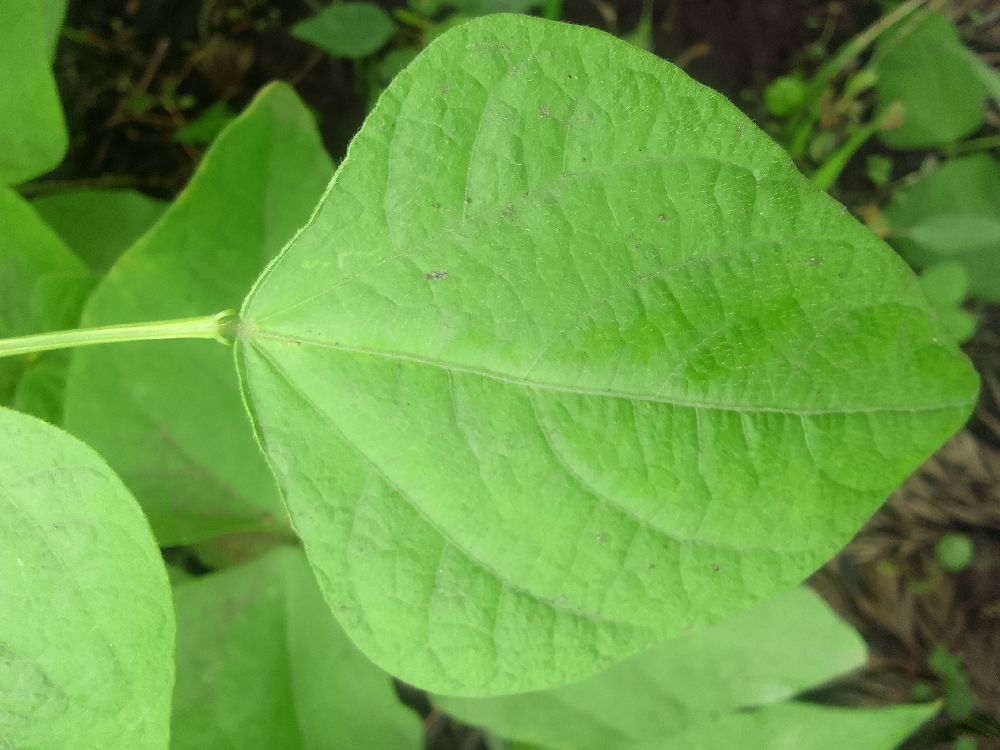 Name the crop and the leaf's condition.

common bean, healthy
